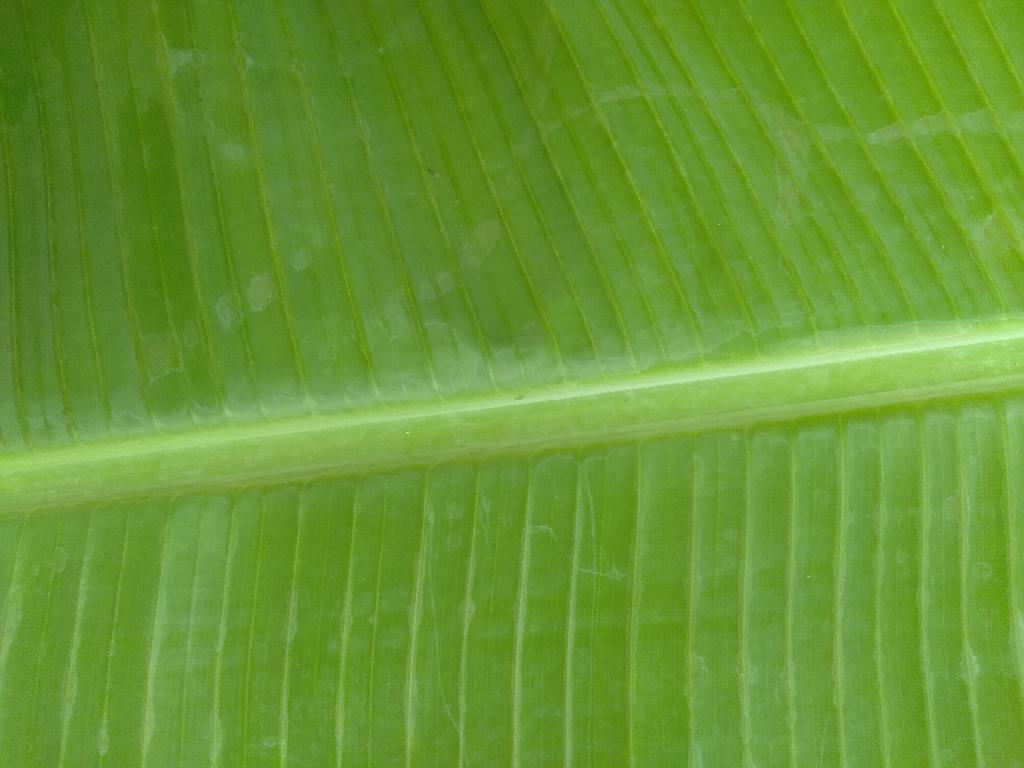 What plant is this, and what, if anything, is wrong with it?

banana, healthy
